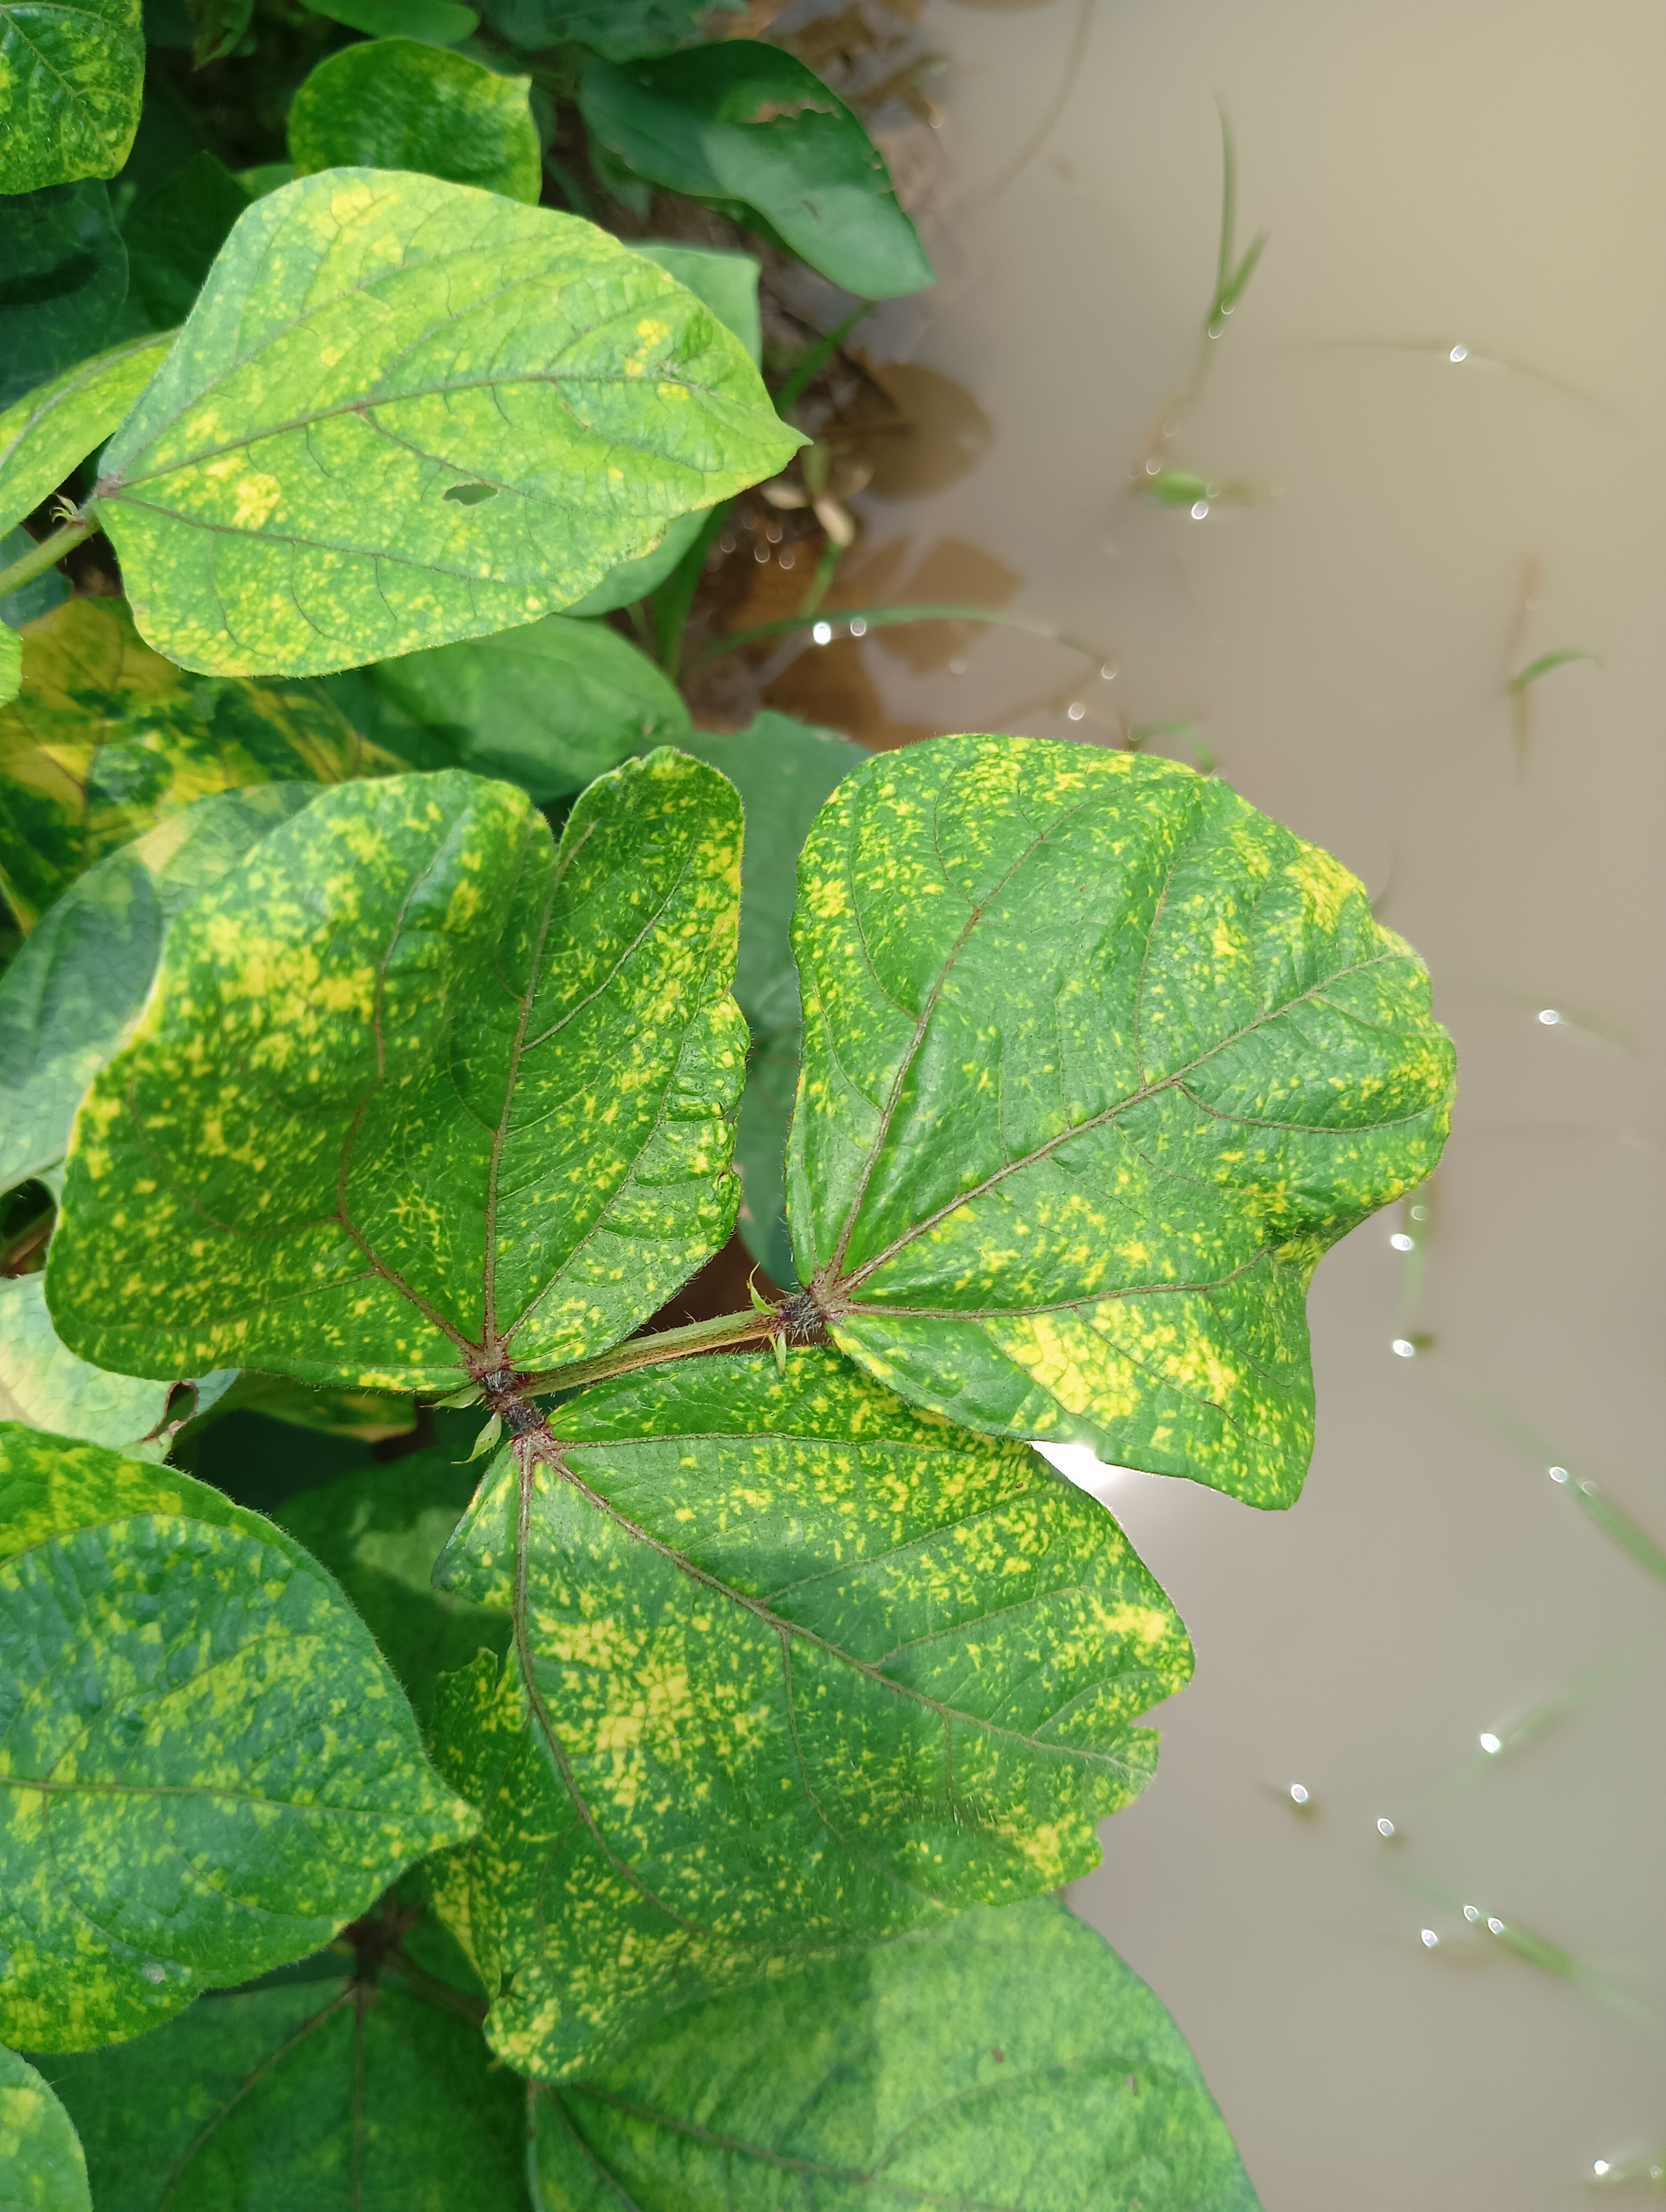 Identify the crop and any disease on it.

mungbean, yellow mosaic
